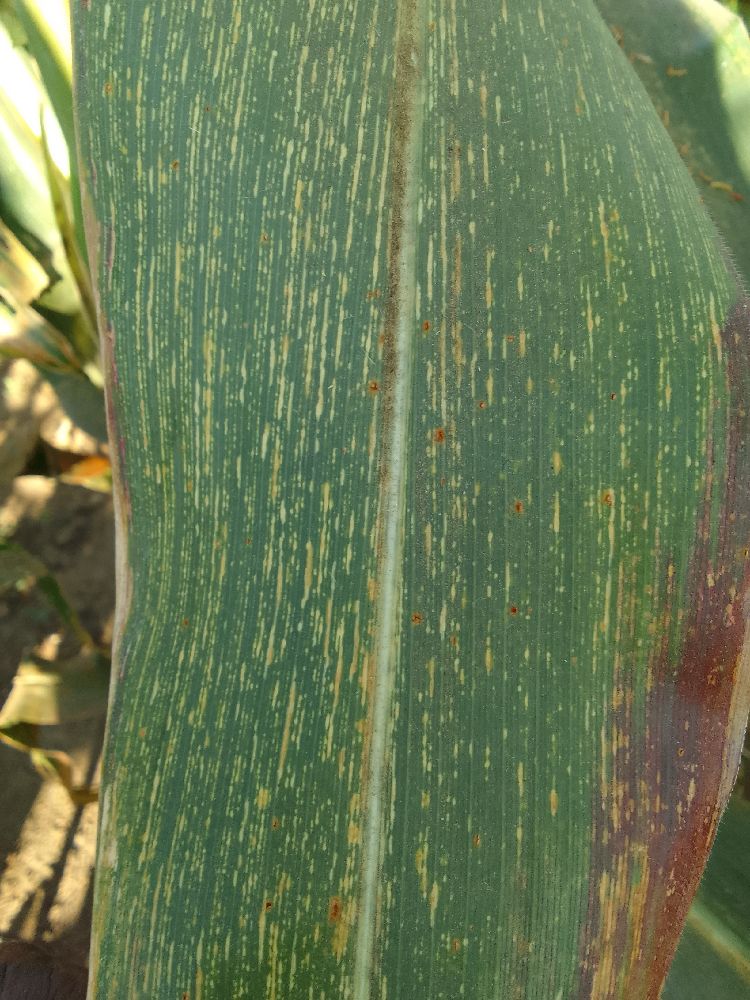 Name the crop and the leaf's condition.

maize, maize streak virus
